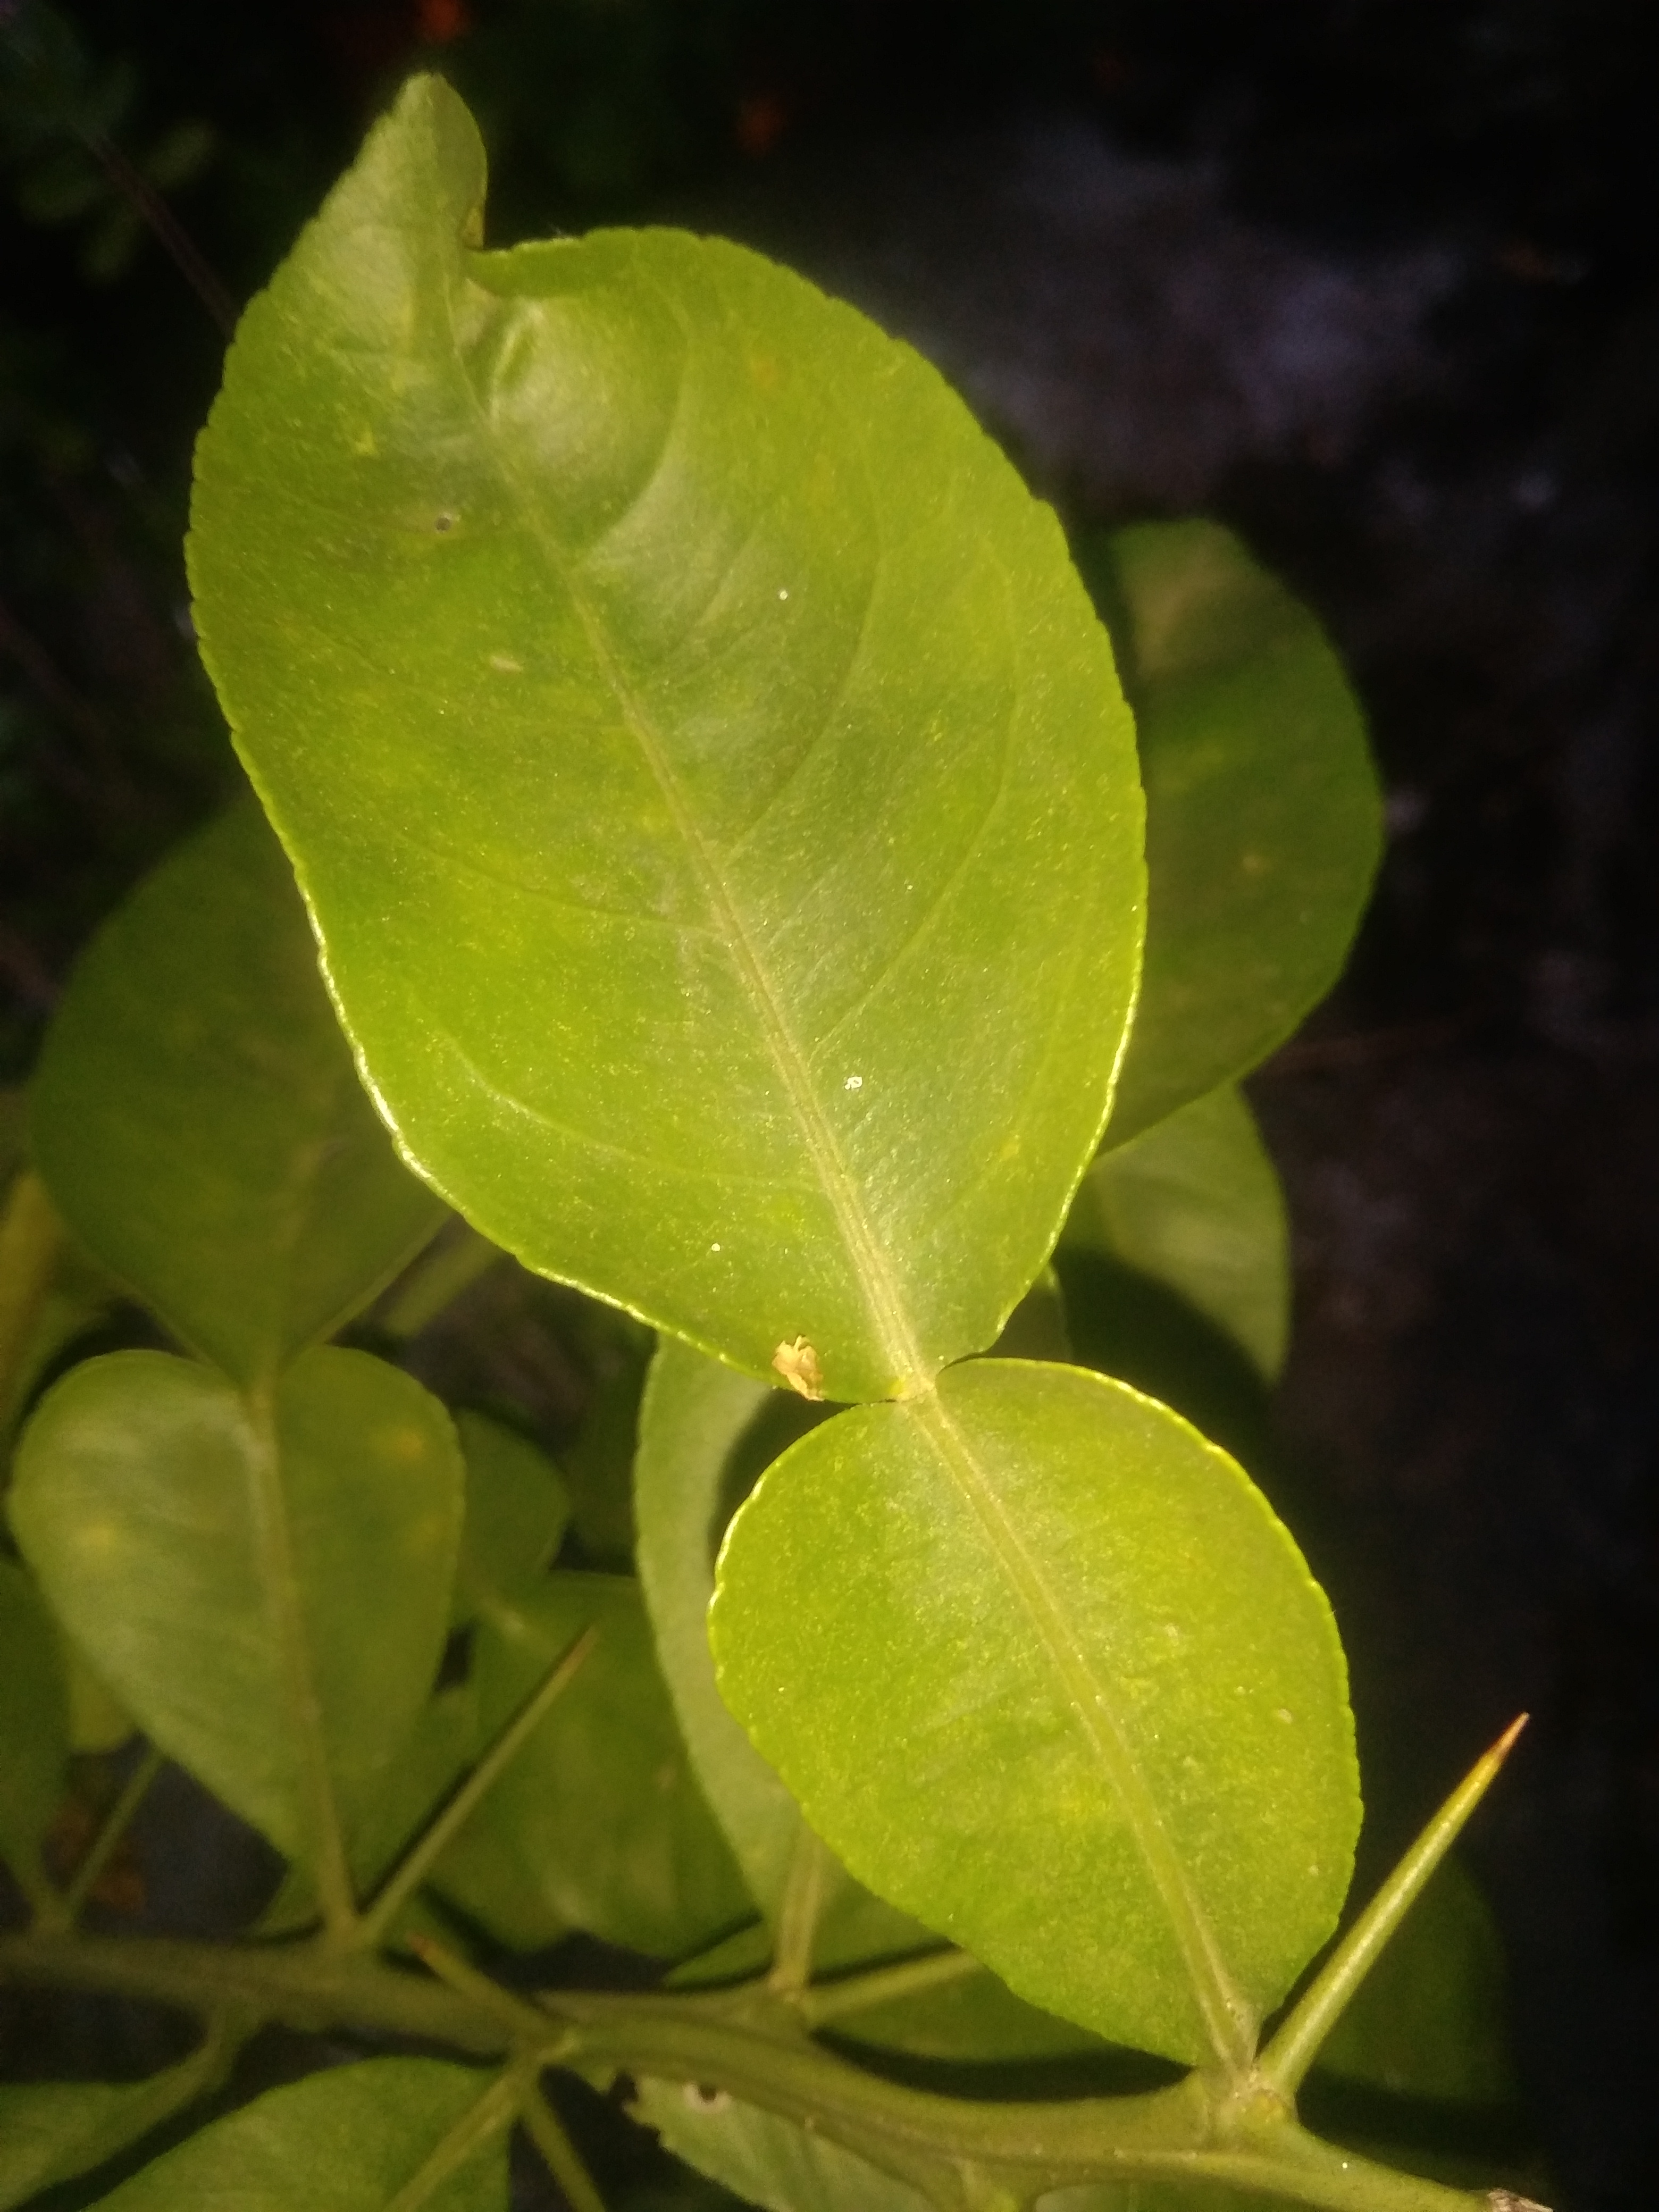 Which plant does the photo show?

lemon
